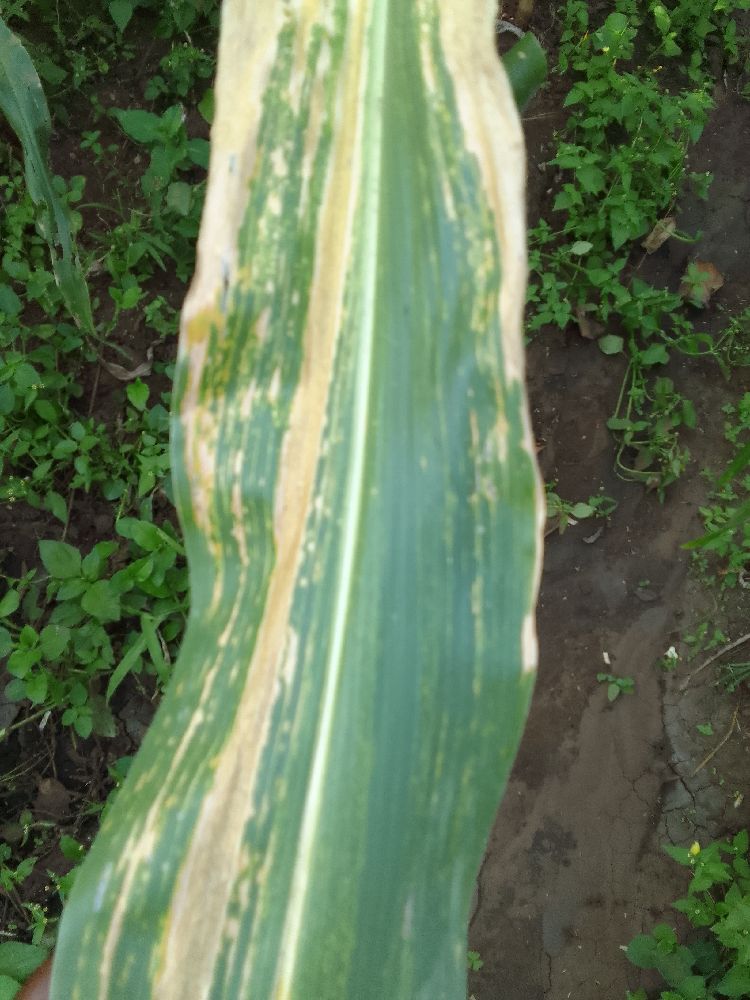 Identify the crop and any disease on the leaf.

maize, maize lethal necrosis
